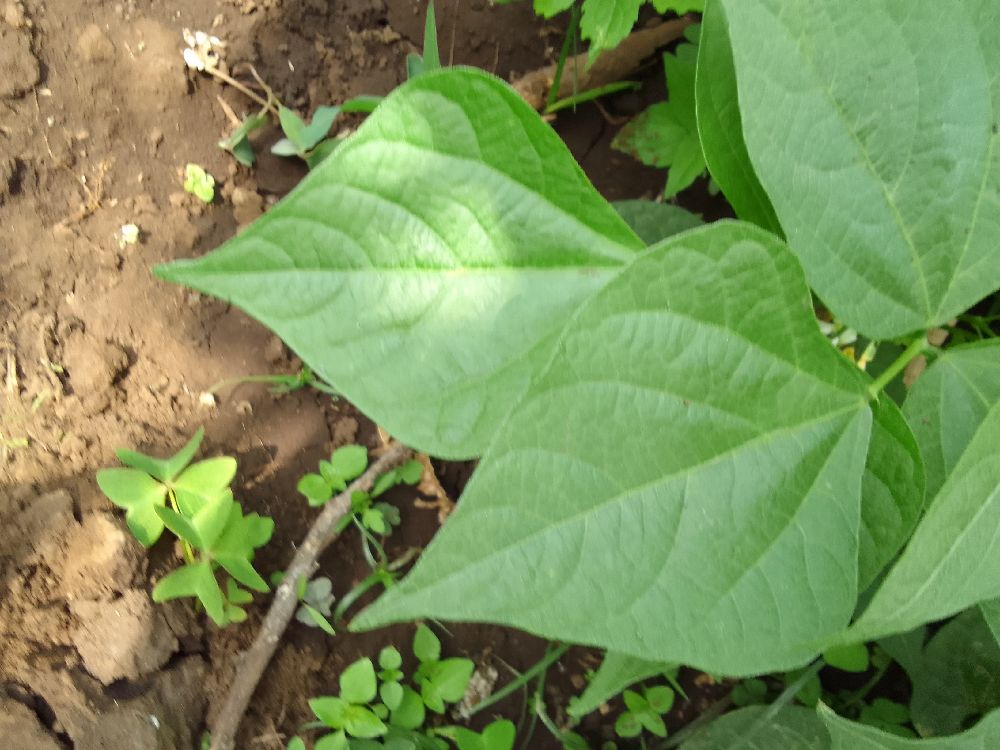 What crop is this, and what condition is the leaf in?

common bean, healthy
